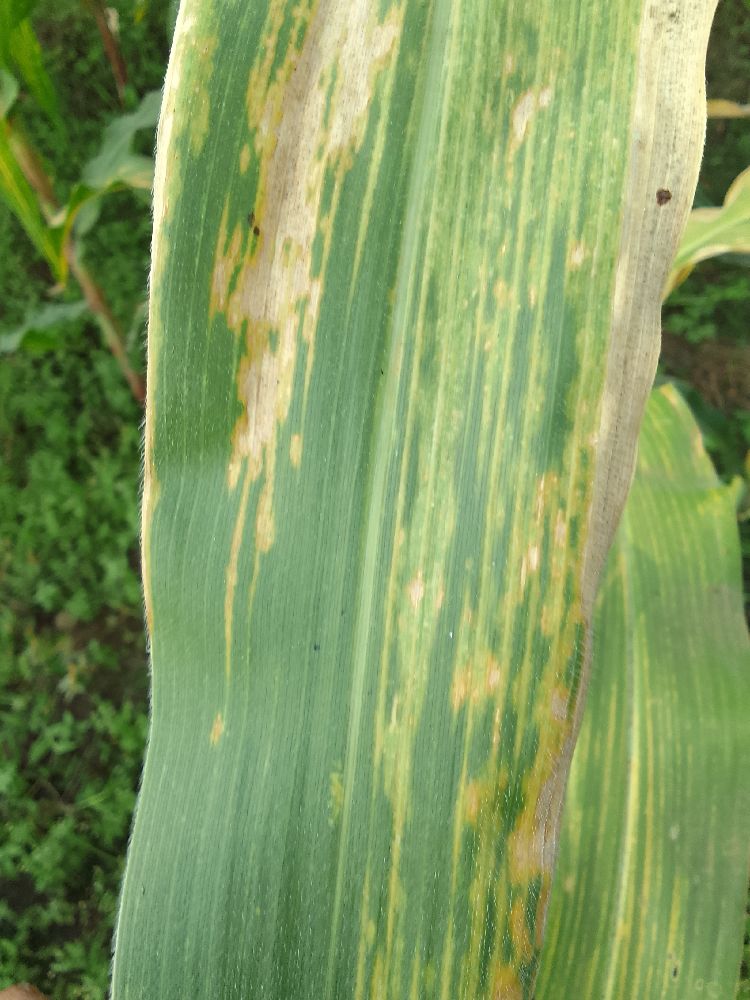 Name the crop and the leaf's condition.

maize, maize lethal necrosis
